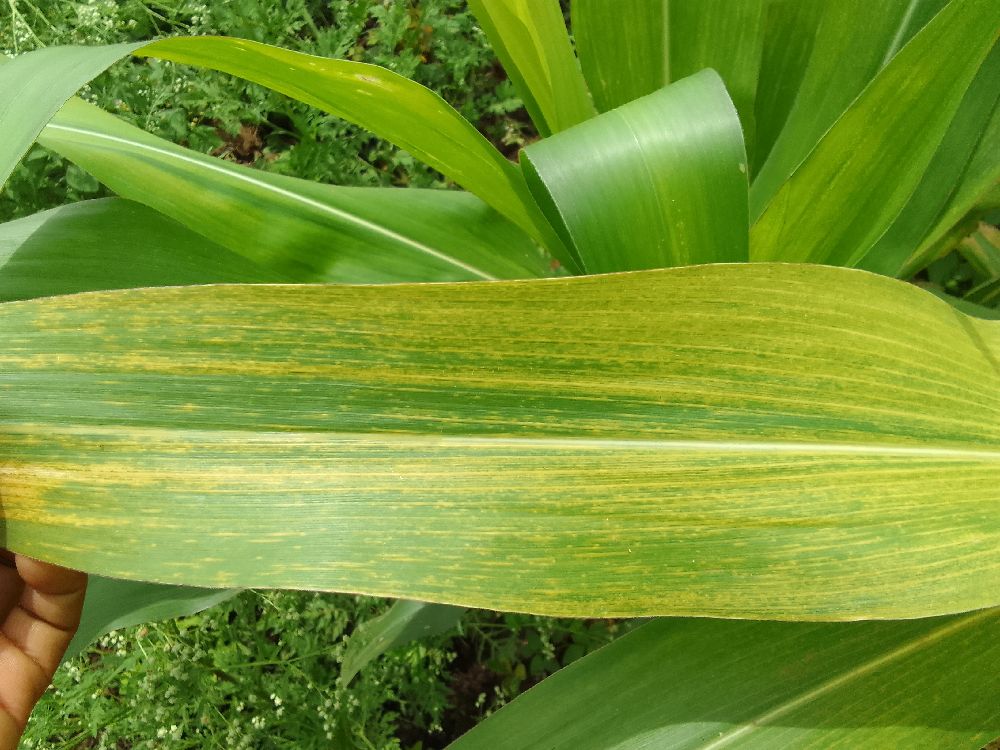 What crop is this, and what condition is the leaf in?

maize, maize lethal necrosis
